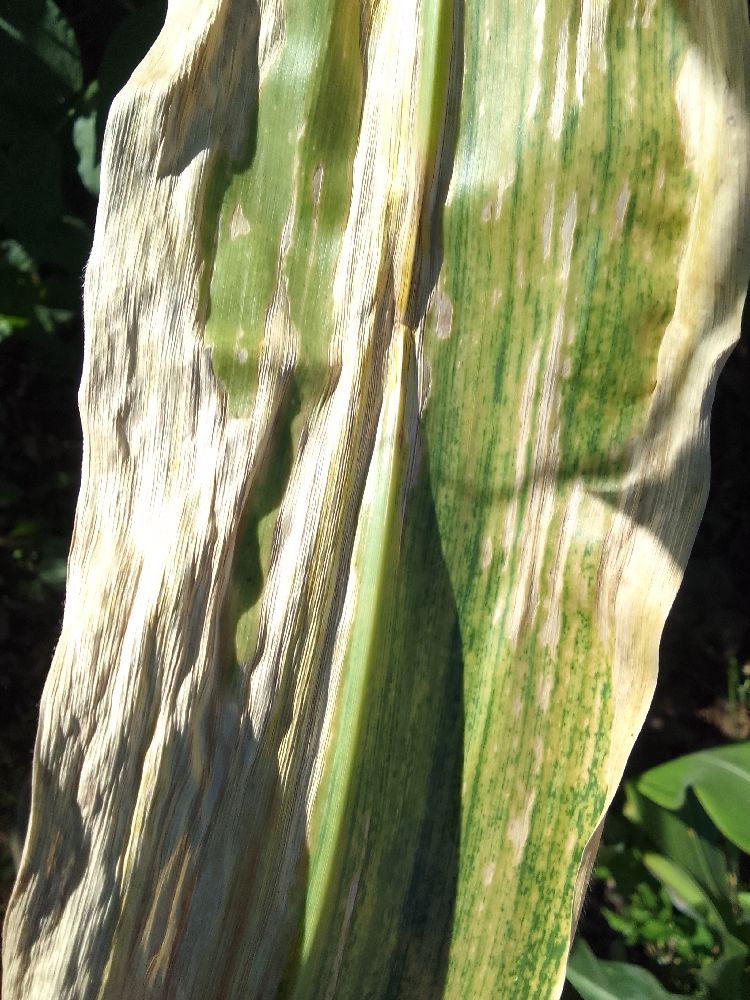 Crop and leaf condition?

maize, maize lethal necrosis
